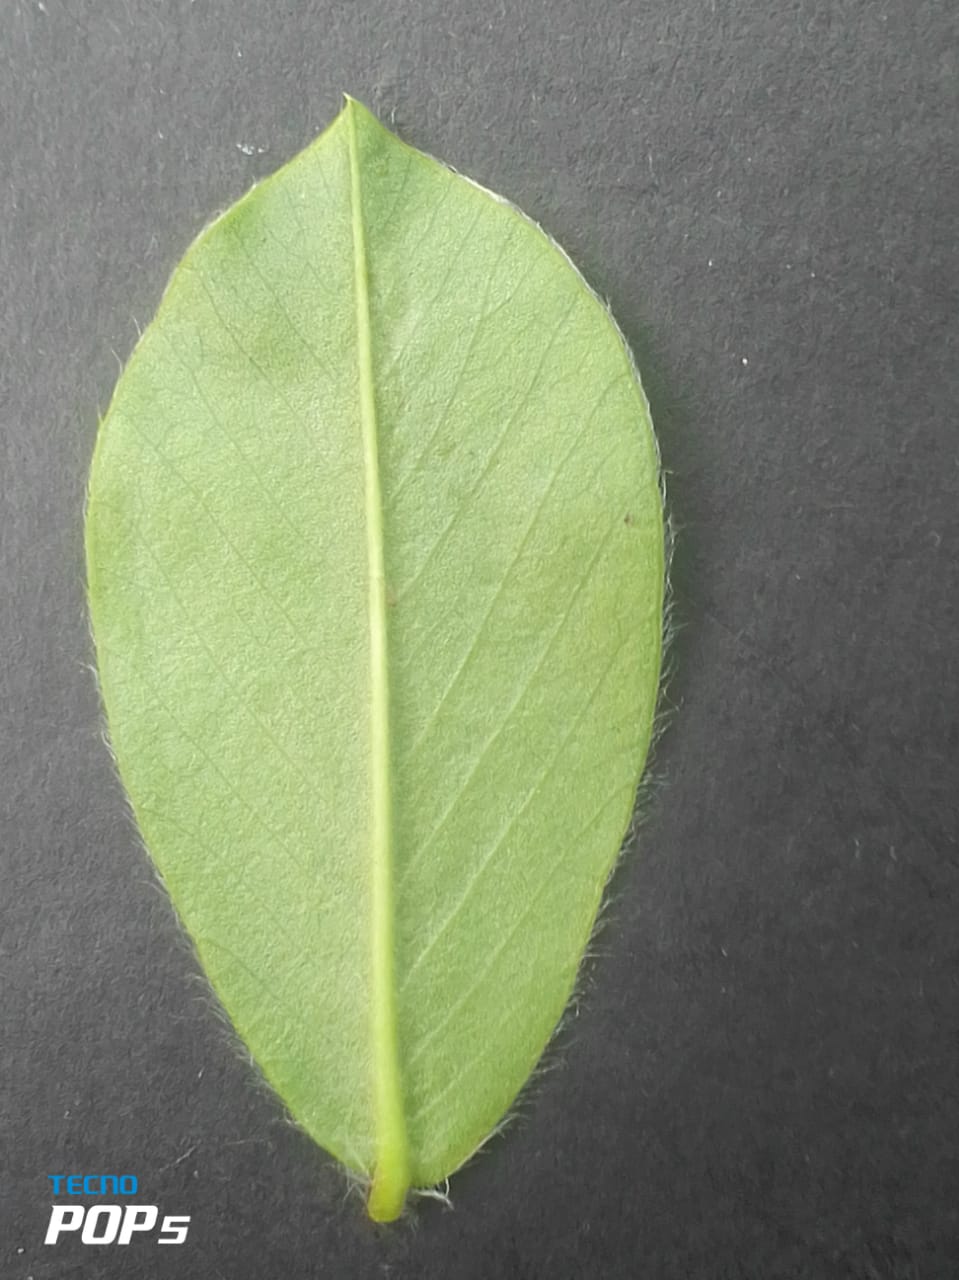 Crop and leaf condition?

peanut, healthy leaves
